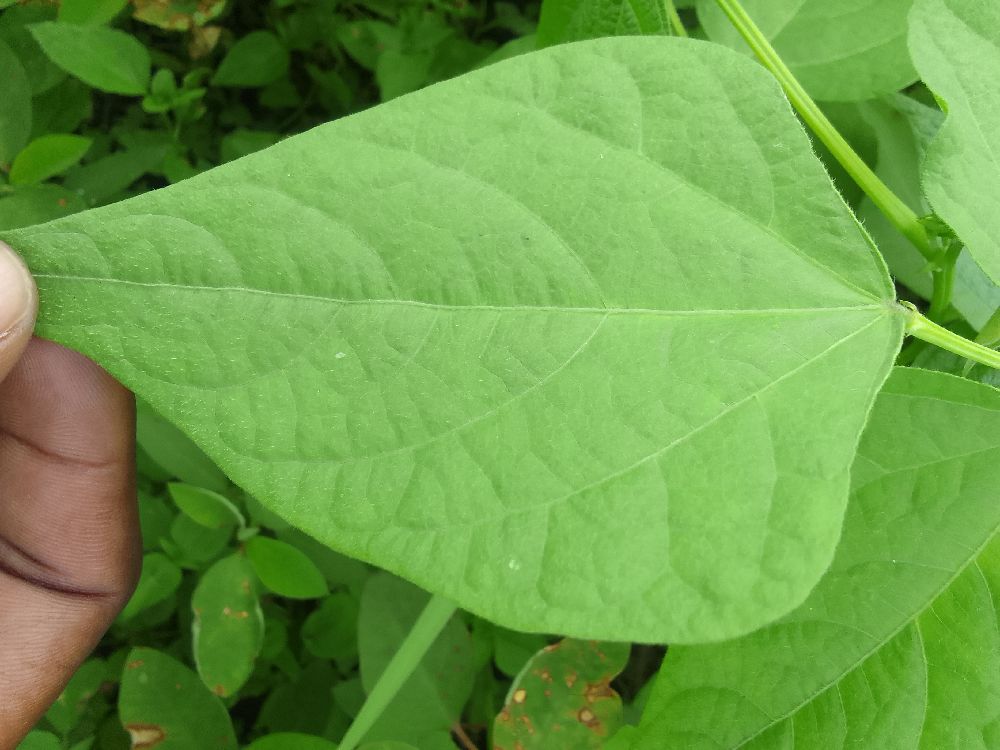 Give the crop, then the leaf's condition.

common bean, healthy
